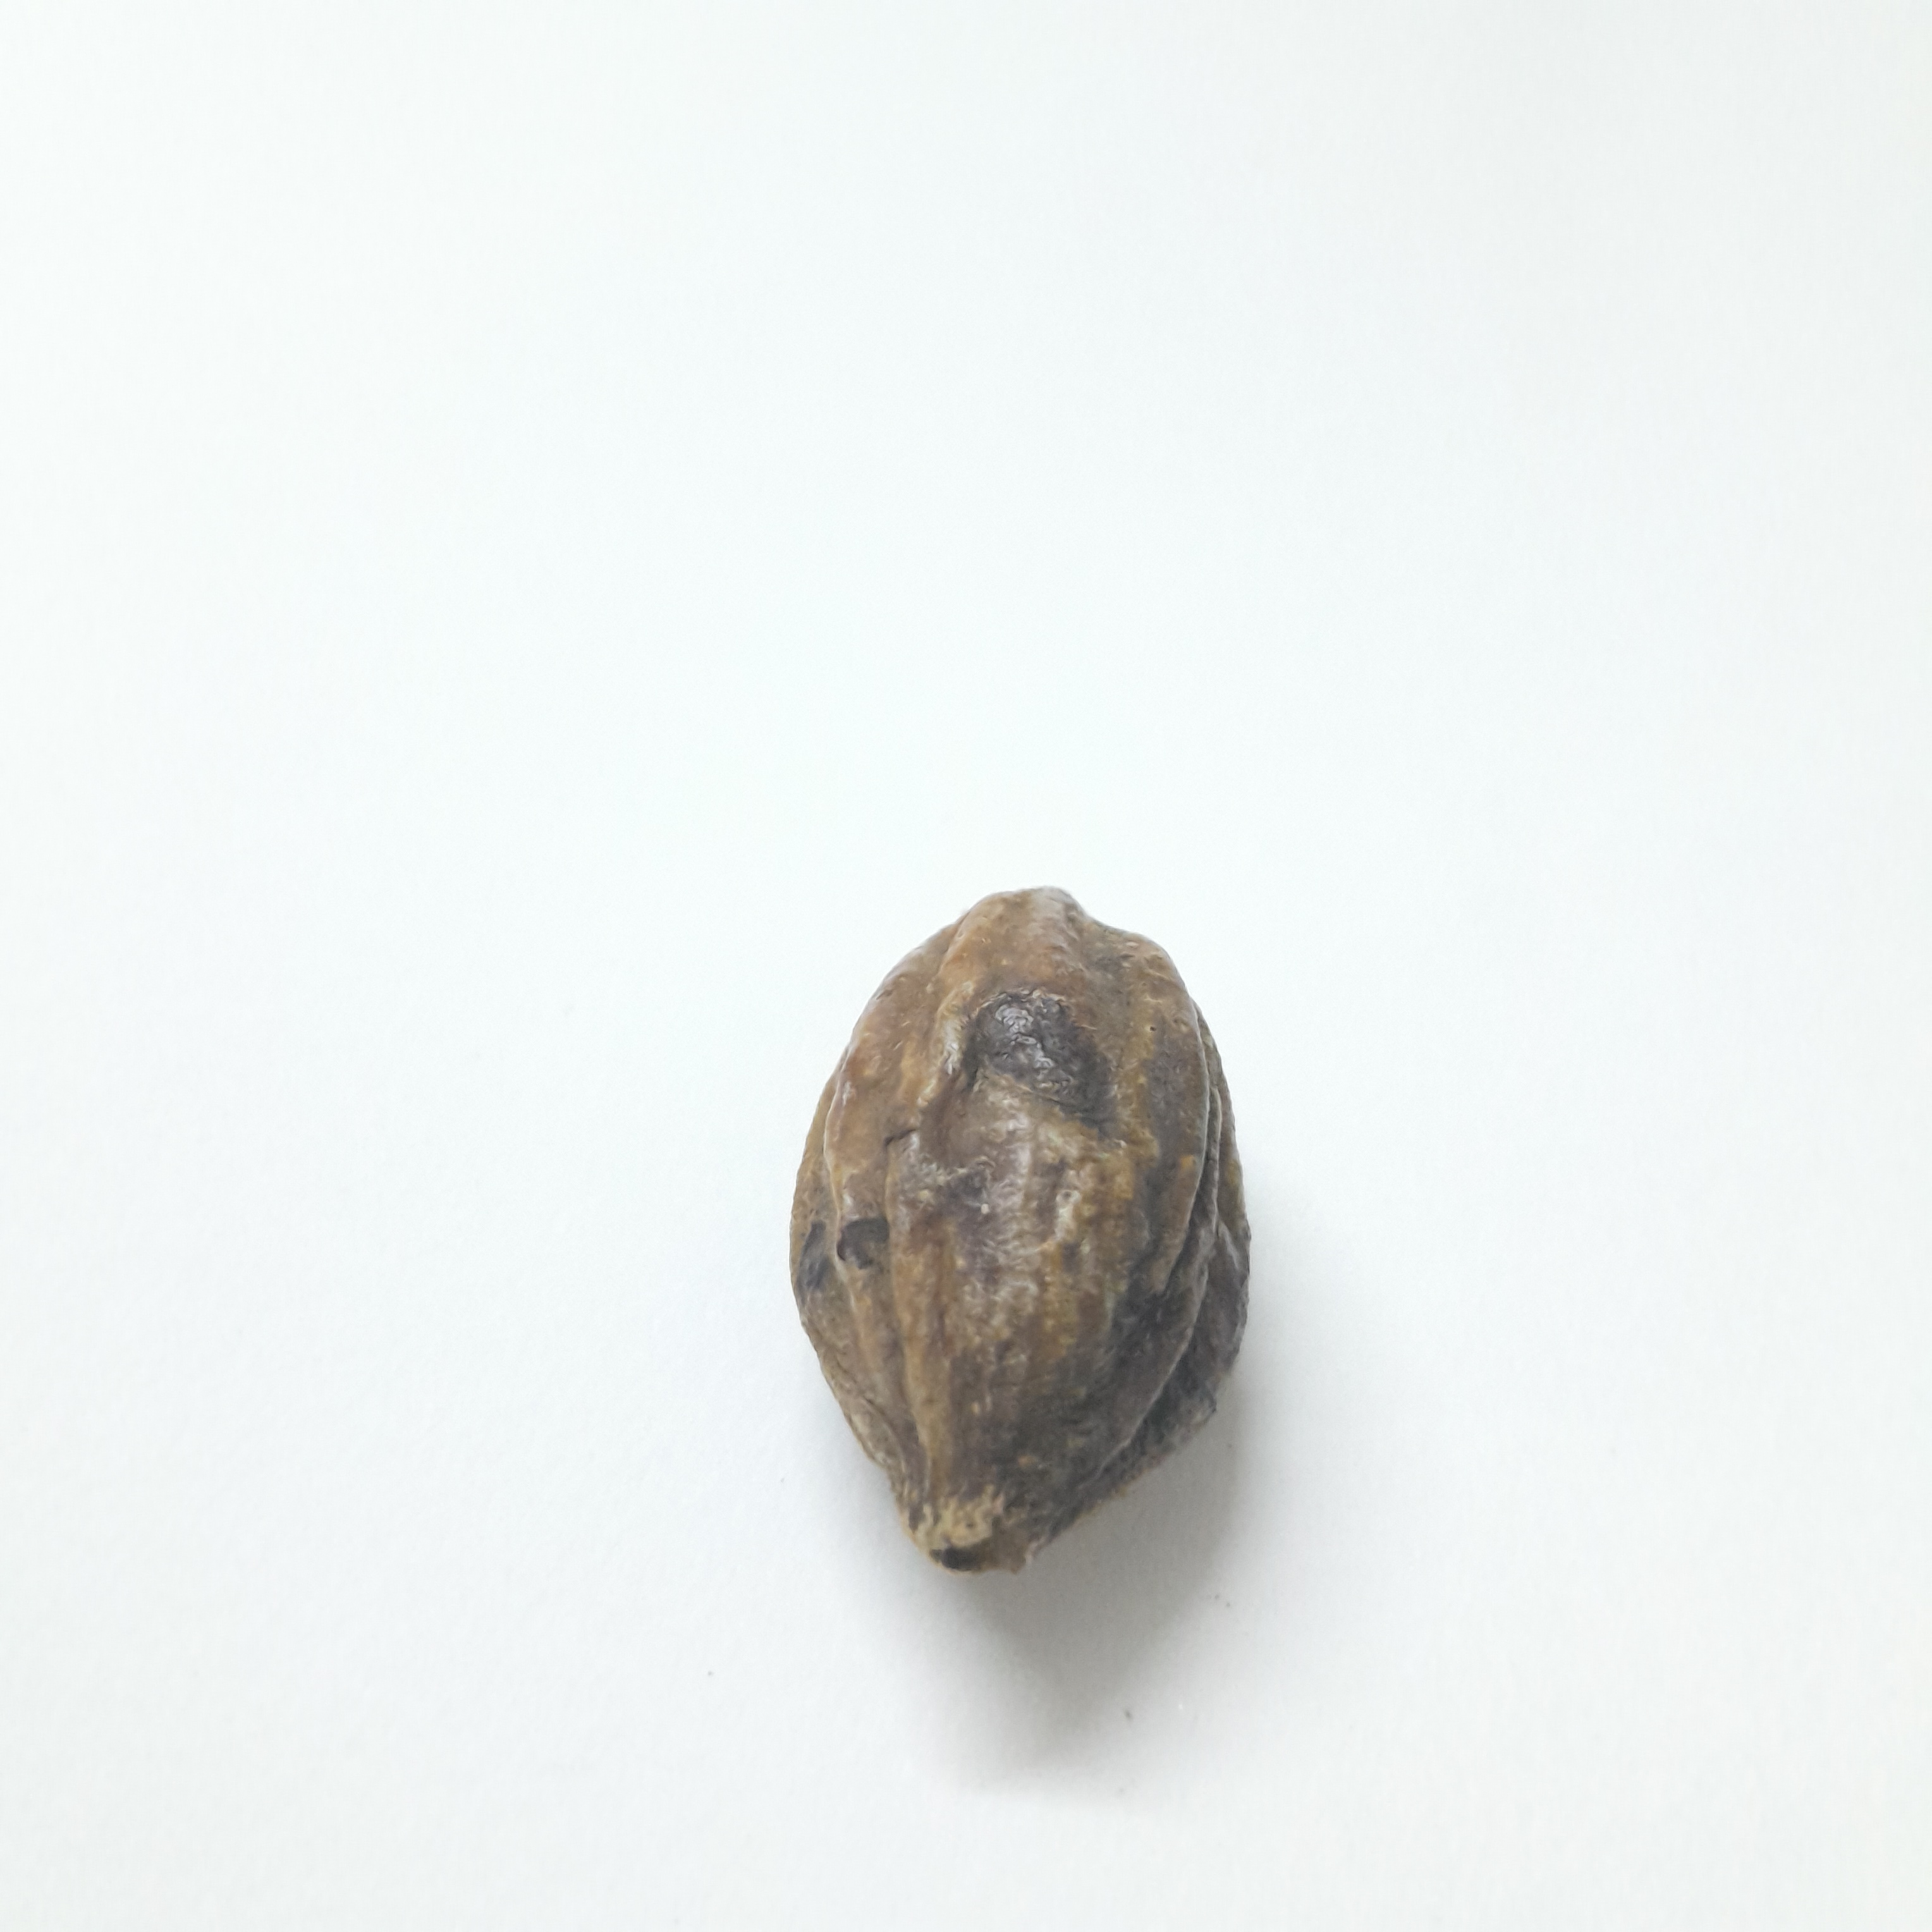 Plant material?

hirdaa
